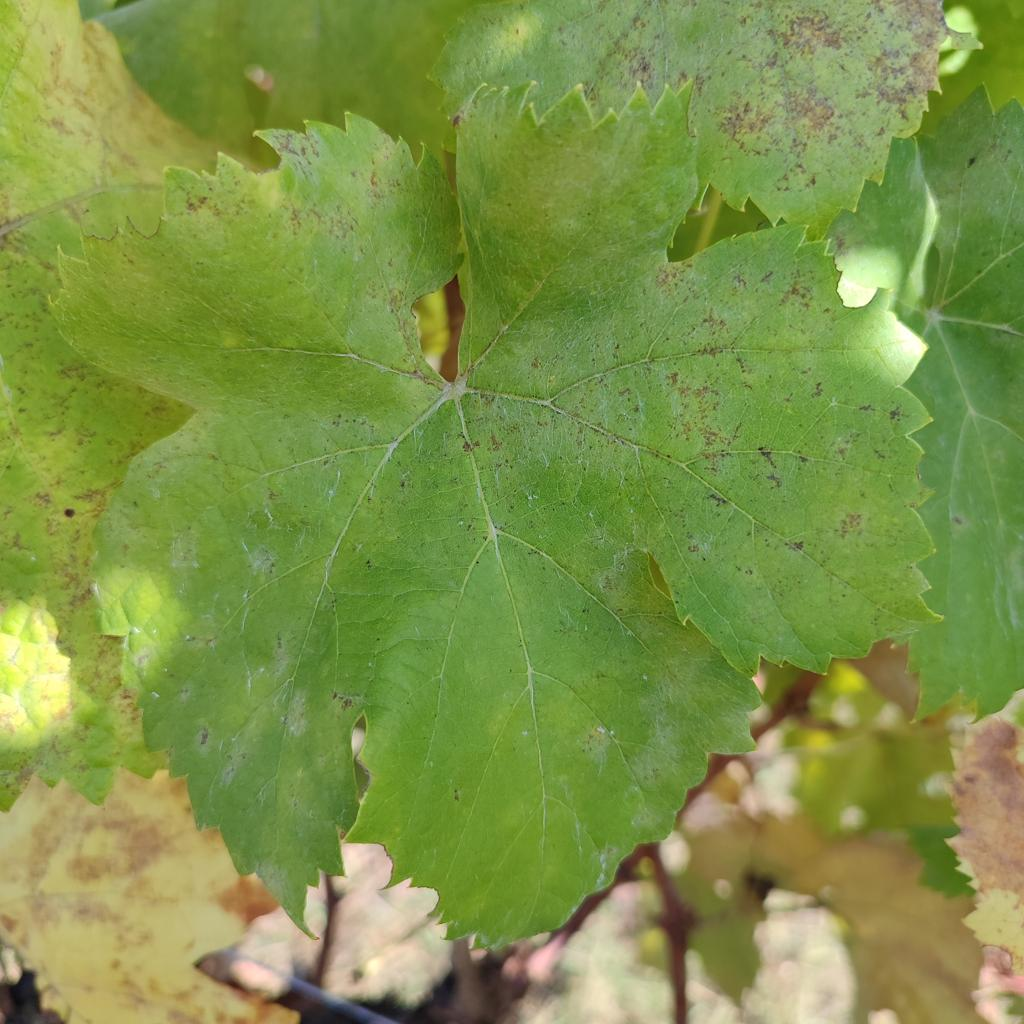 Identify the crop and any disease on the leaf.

grapevine, powdery mildew
